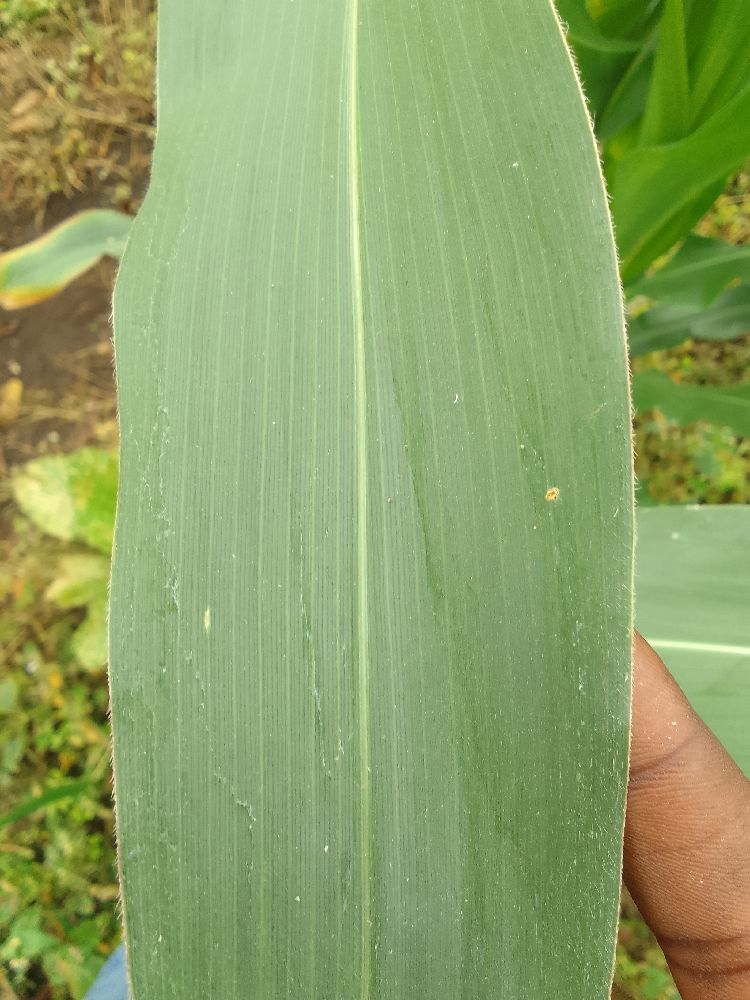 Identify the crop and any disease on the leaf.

maize, healthy
